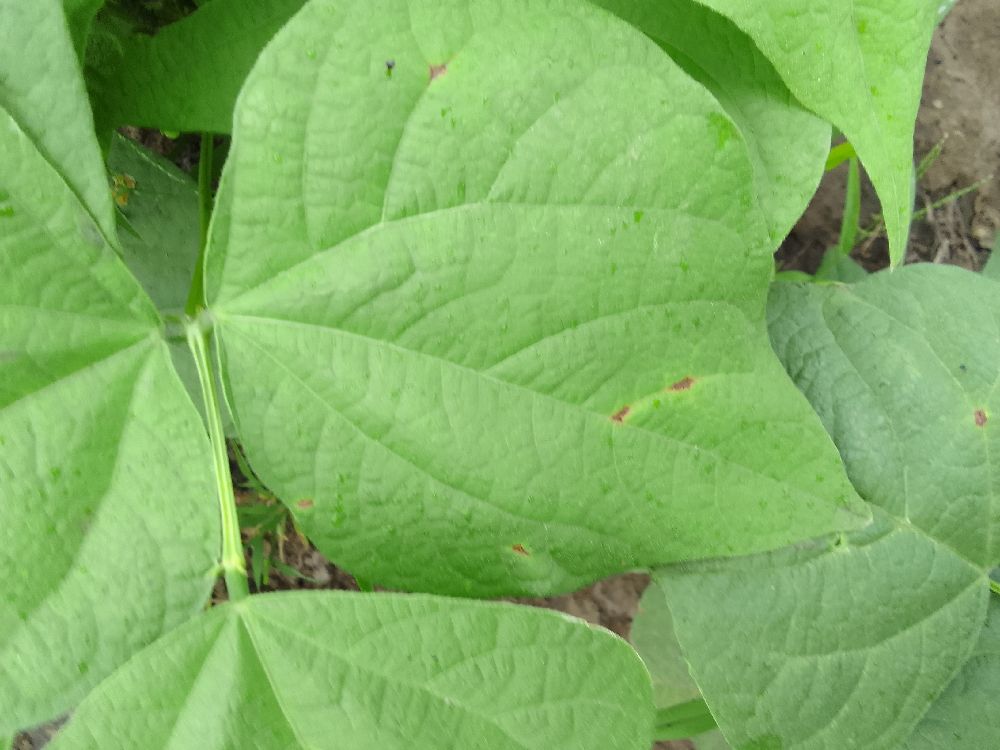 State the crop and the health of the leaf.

common bean, healthy
